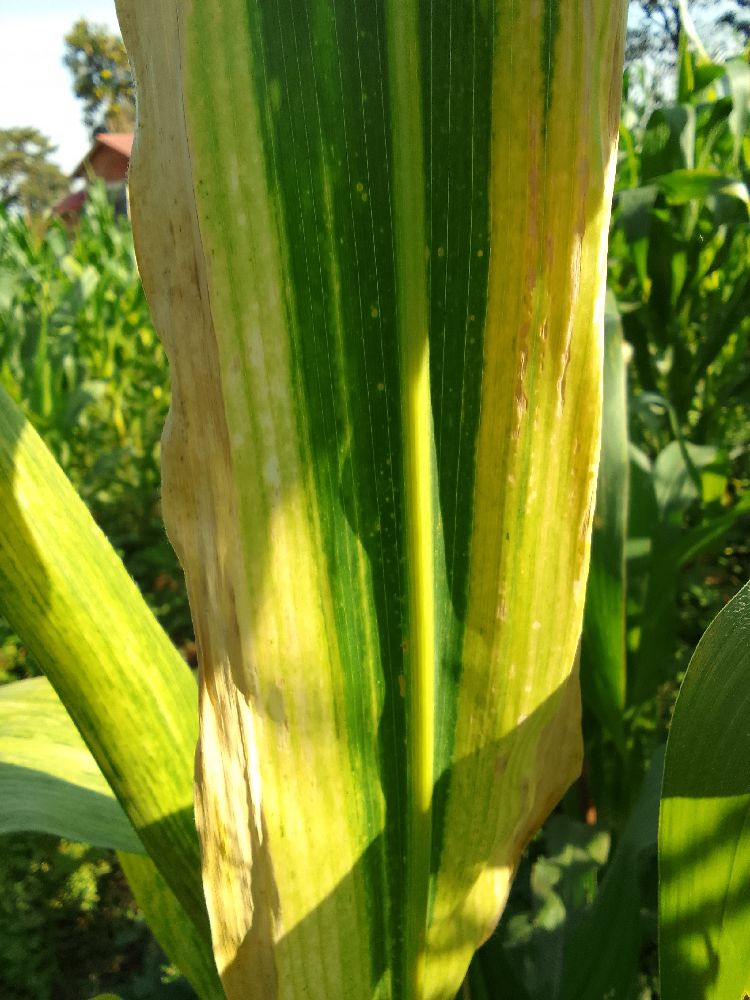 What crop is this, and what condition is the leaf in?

maize, maize lethal necrosis
